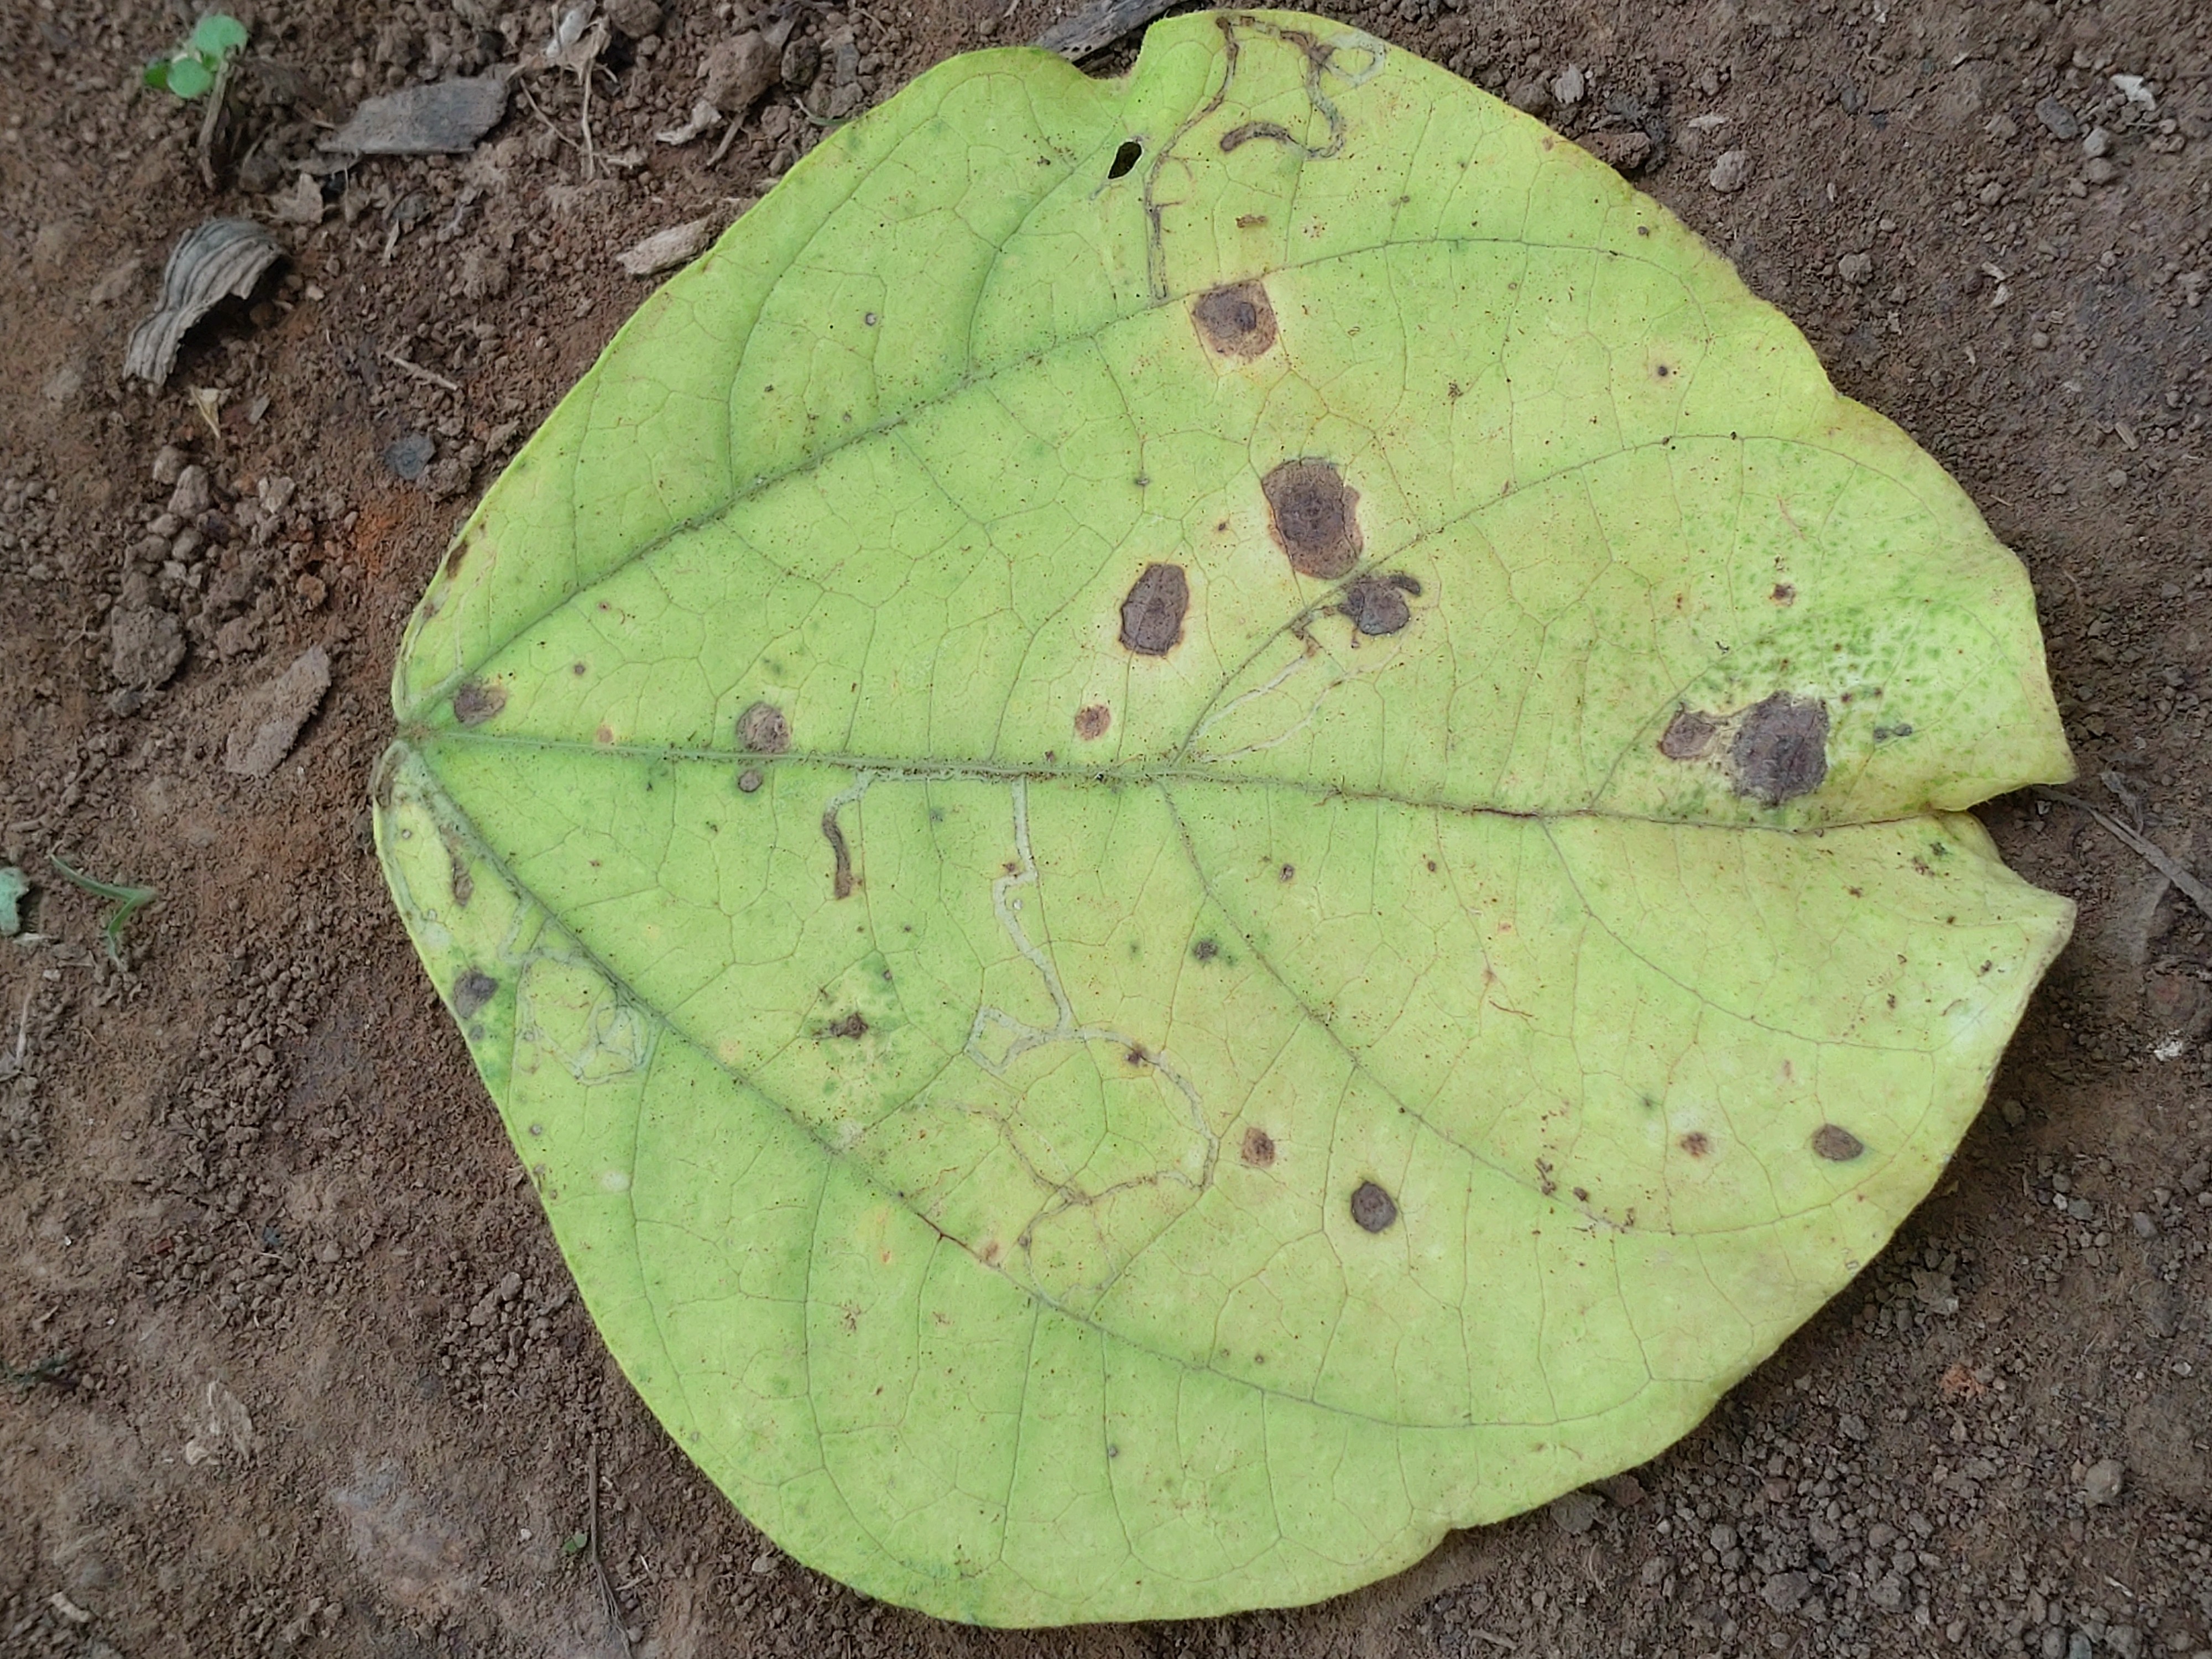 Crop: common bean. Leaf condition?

anthracnose
